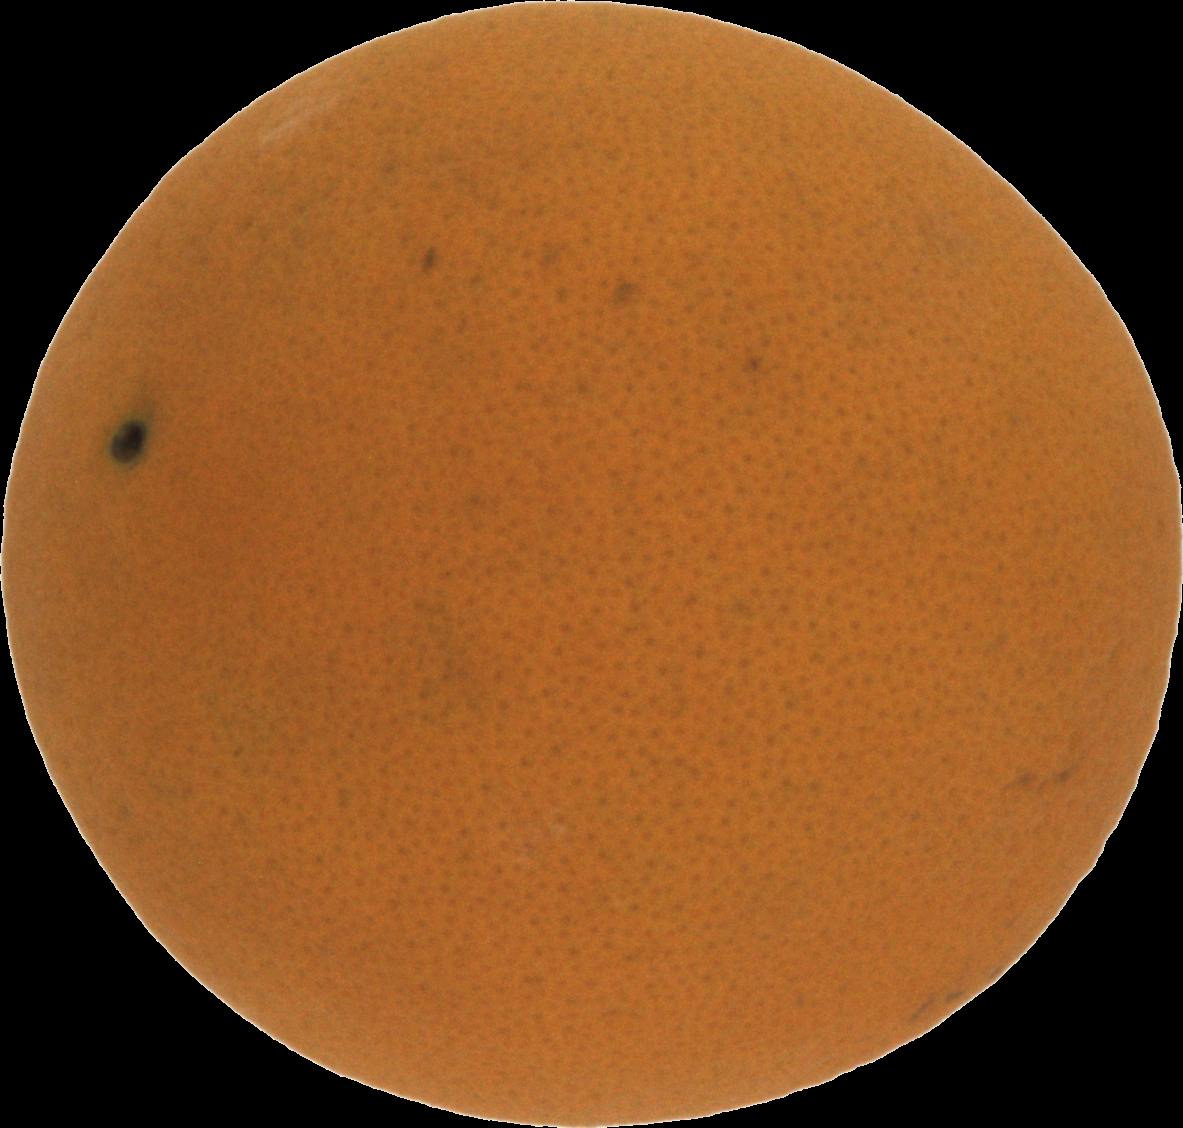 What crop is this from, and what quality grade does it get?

orange, good
